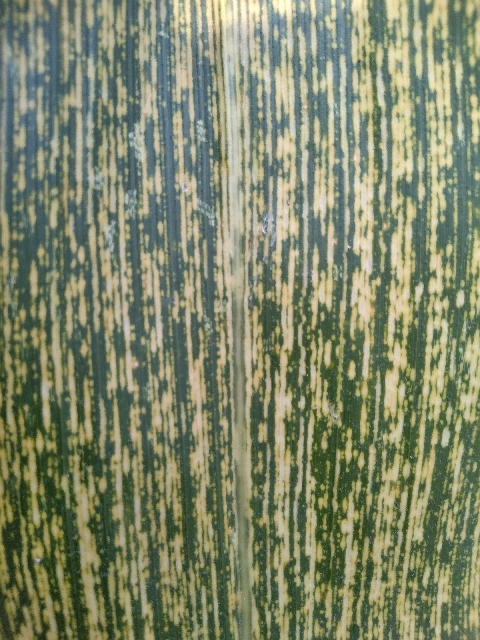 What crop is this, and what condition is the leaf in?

maize, maize streak virus
